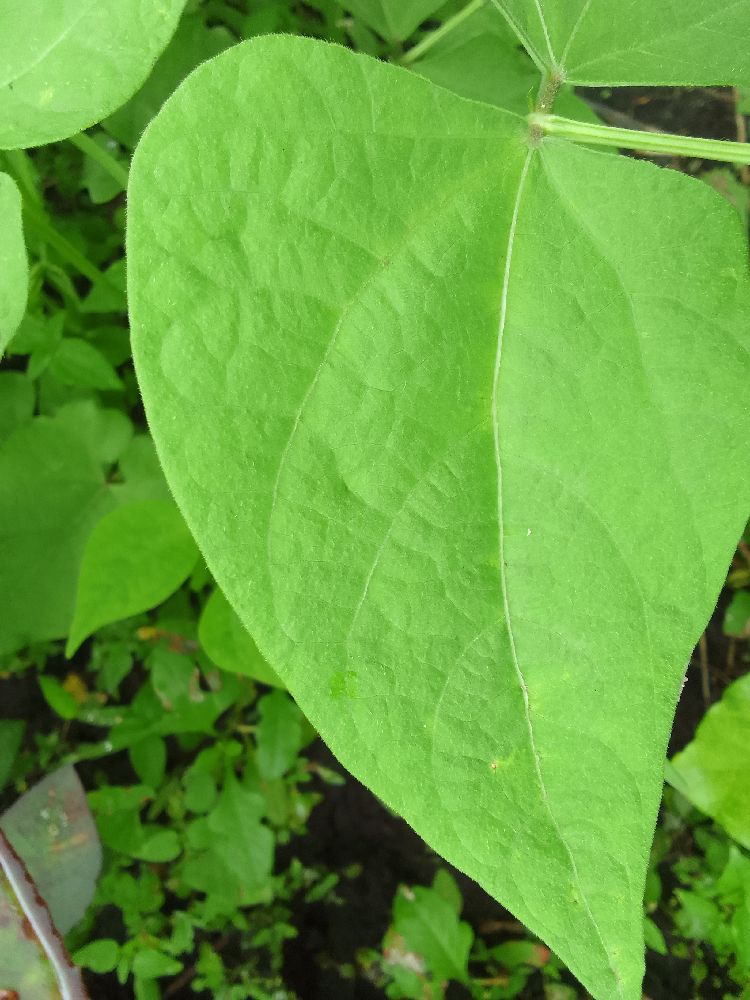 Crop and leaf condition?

common bean, healthy
